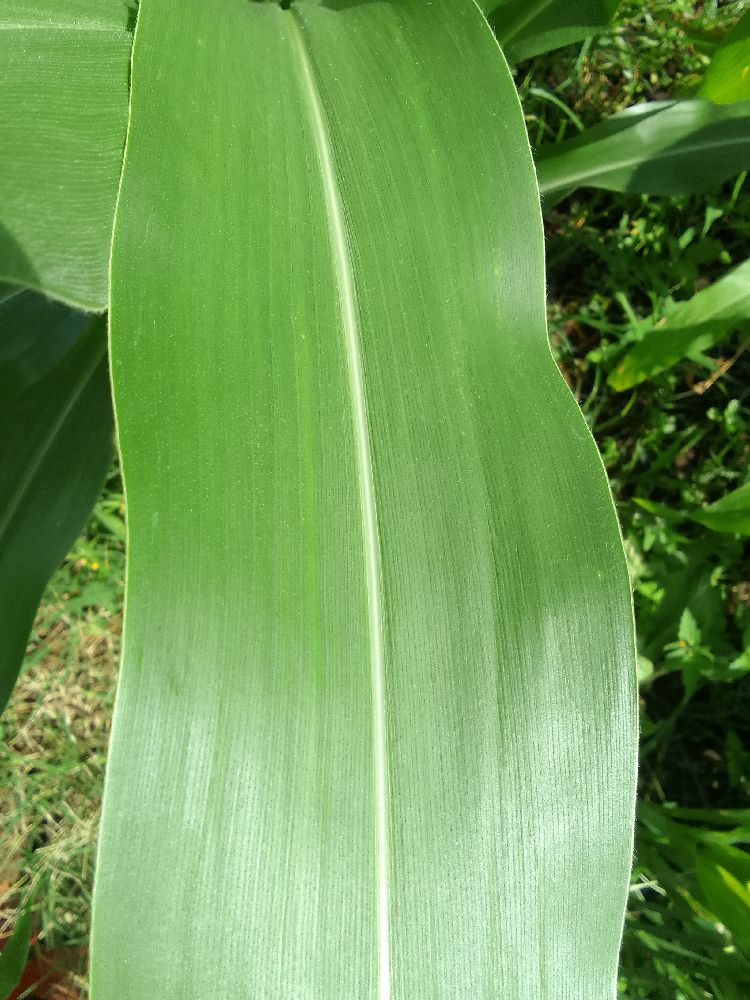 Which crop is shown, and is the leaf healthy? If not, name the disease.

maize, healthy
